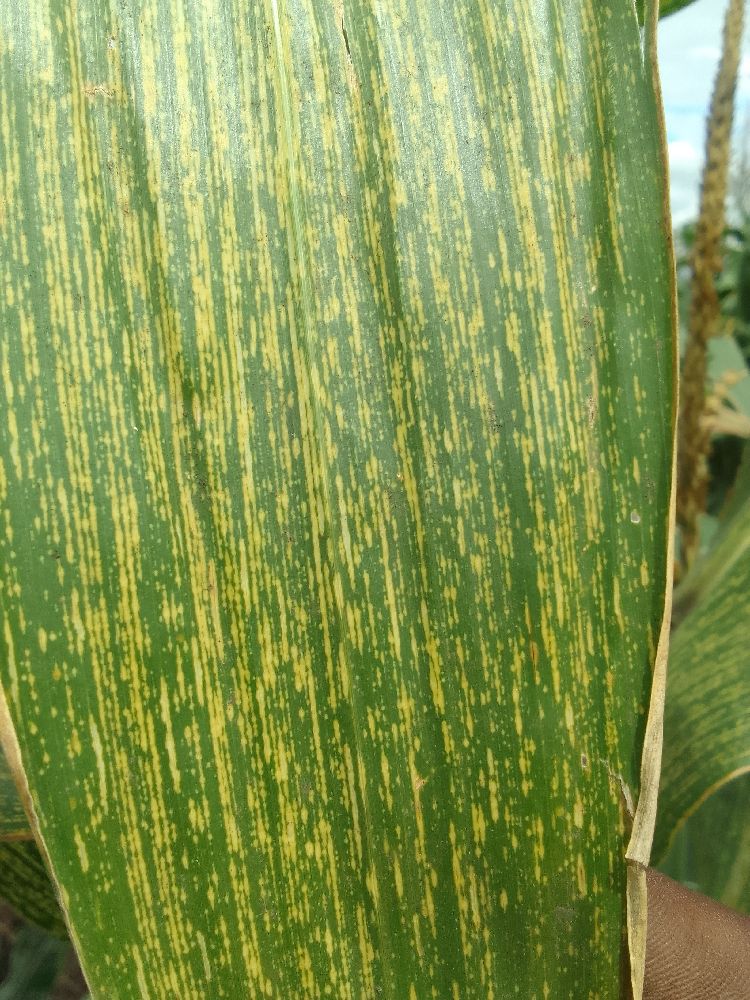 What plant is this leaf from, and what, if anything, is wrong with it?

maize, maize streak virus
